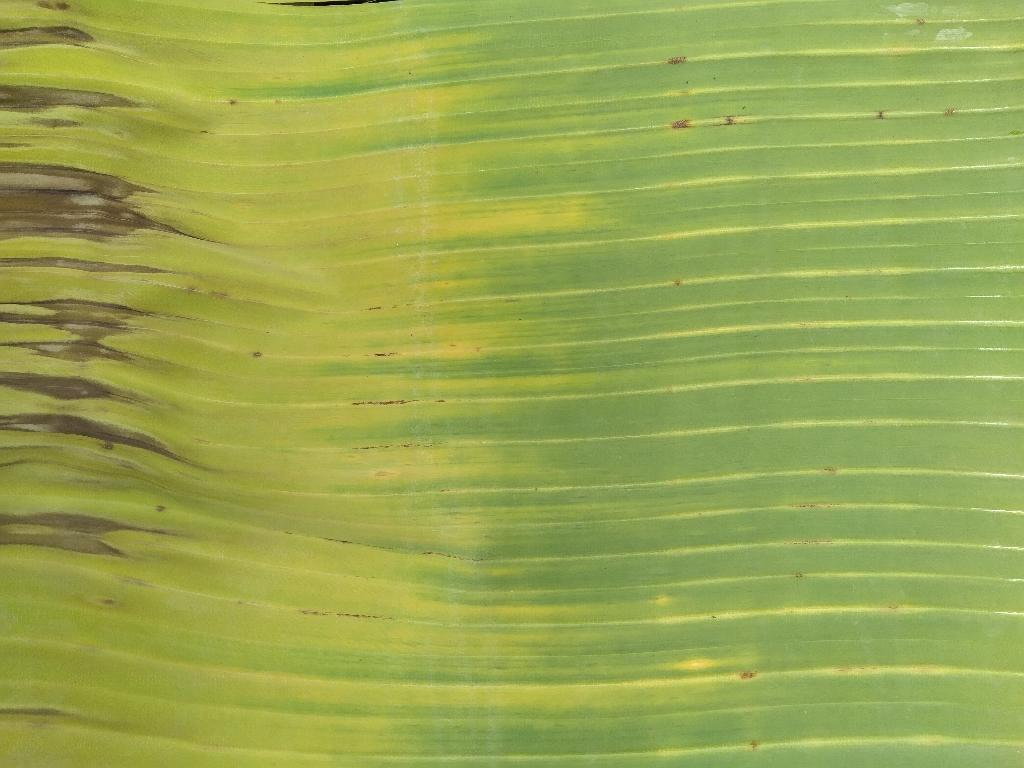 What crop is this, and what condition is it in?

banana, fusarium wilt race 1
